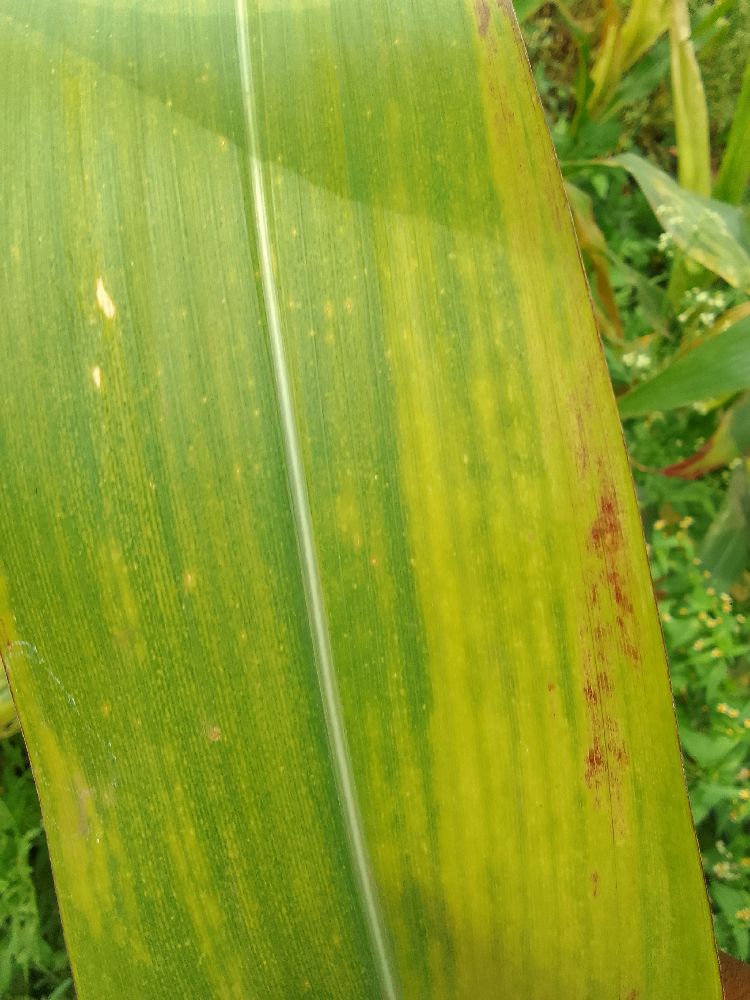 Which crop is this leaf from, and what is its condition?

maize, maize lethal necrosis
